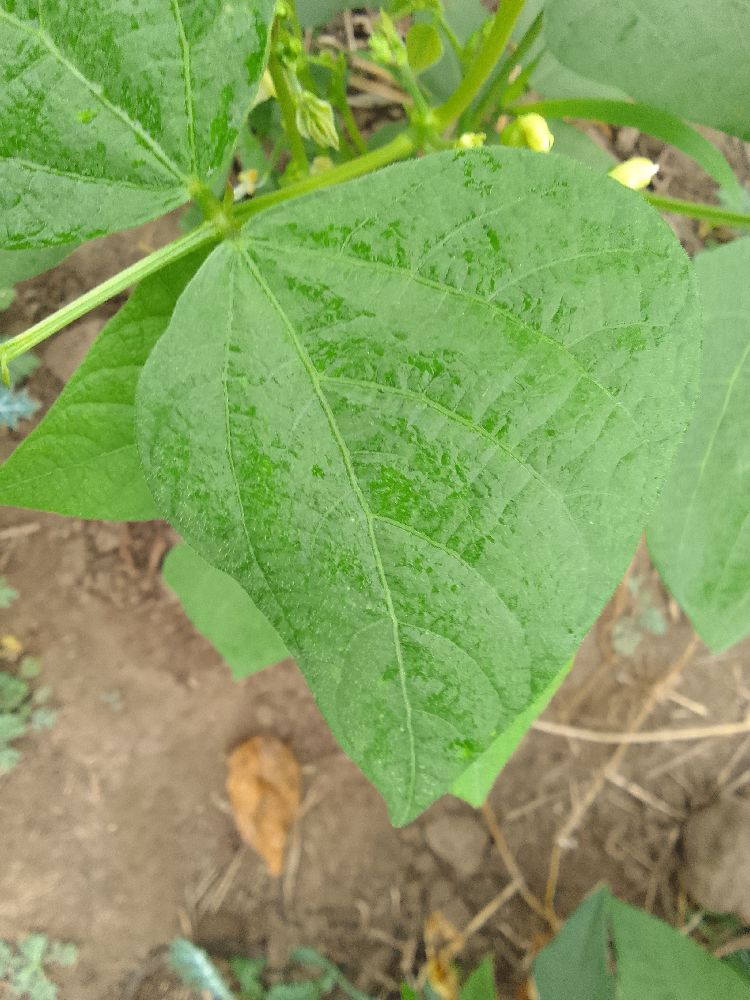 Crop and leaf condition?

common bean, healthy
